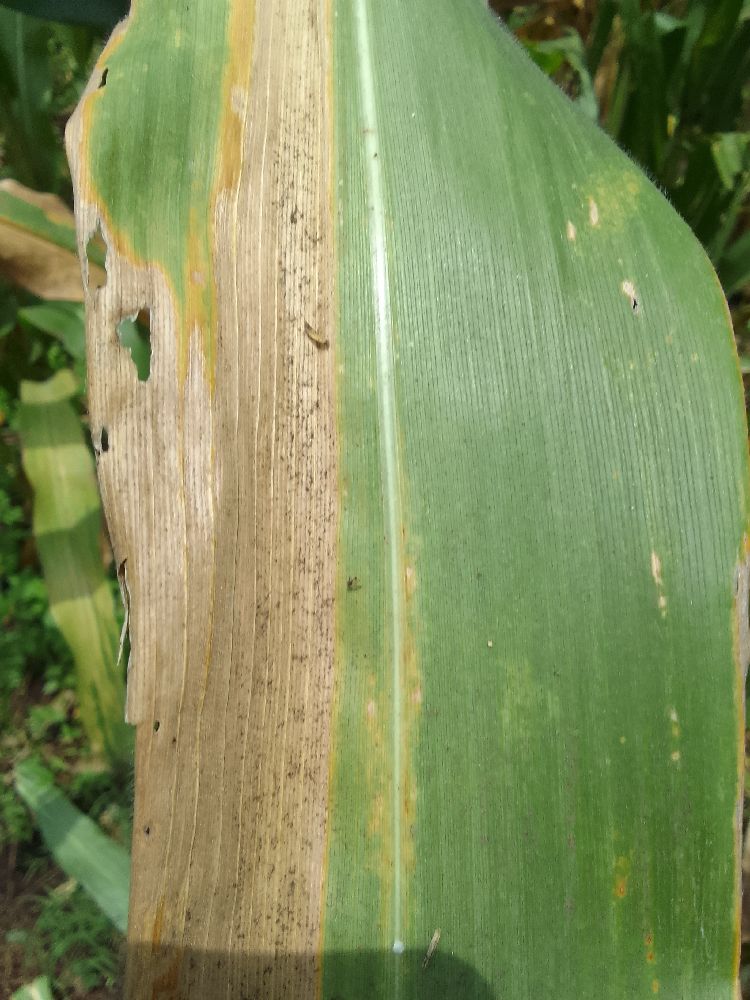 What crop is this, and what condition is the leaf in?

maize, maize lethal necrosis
